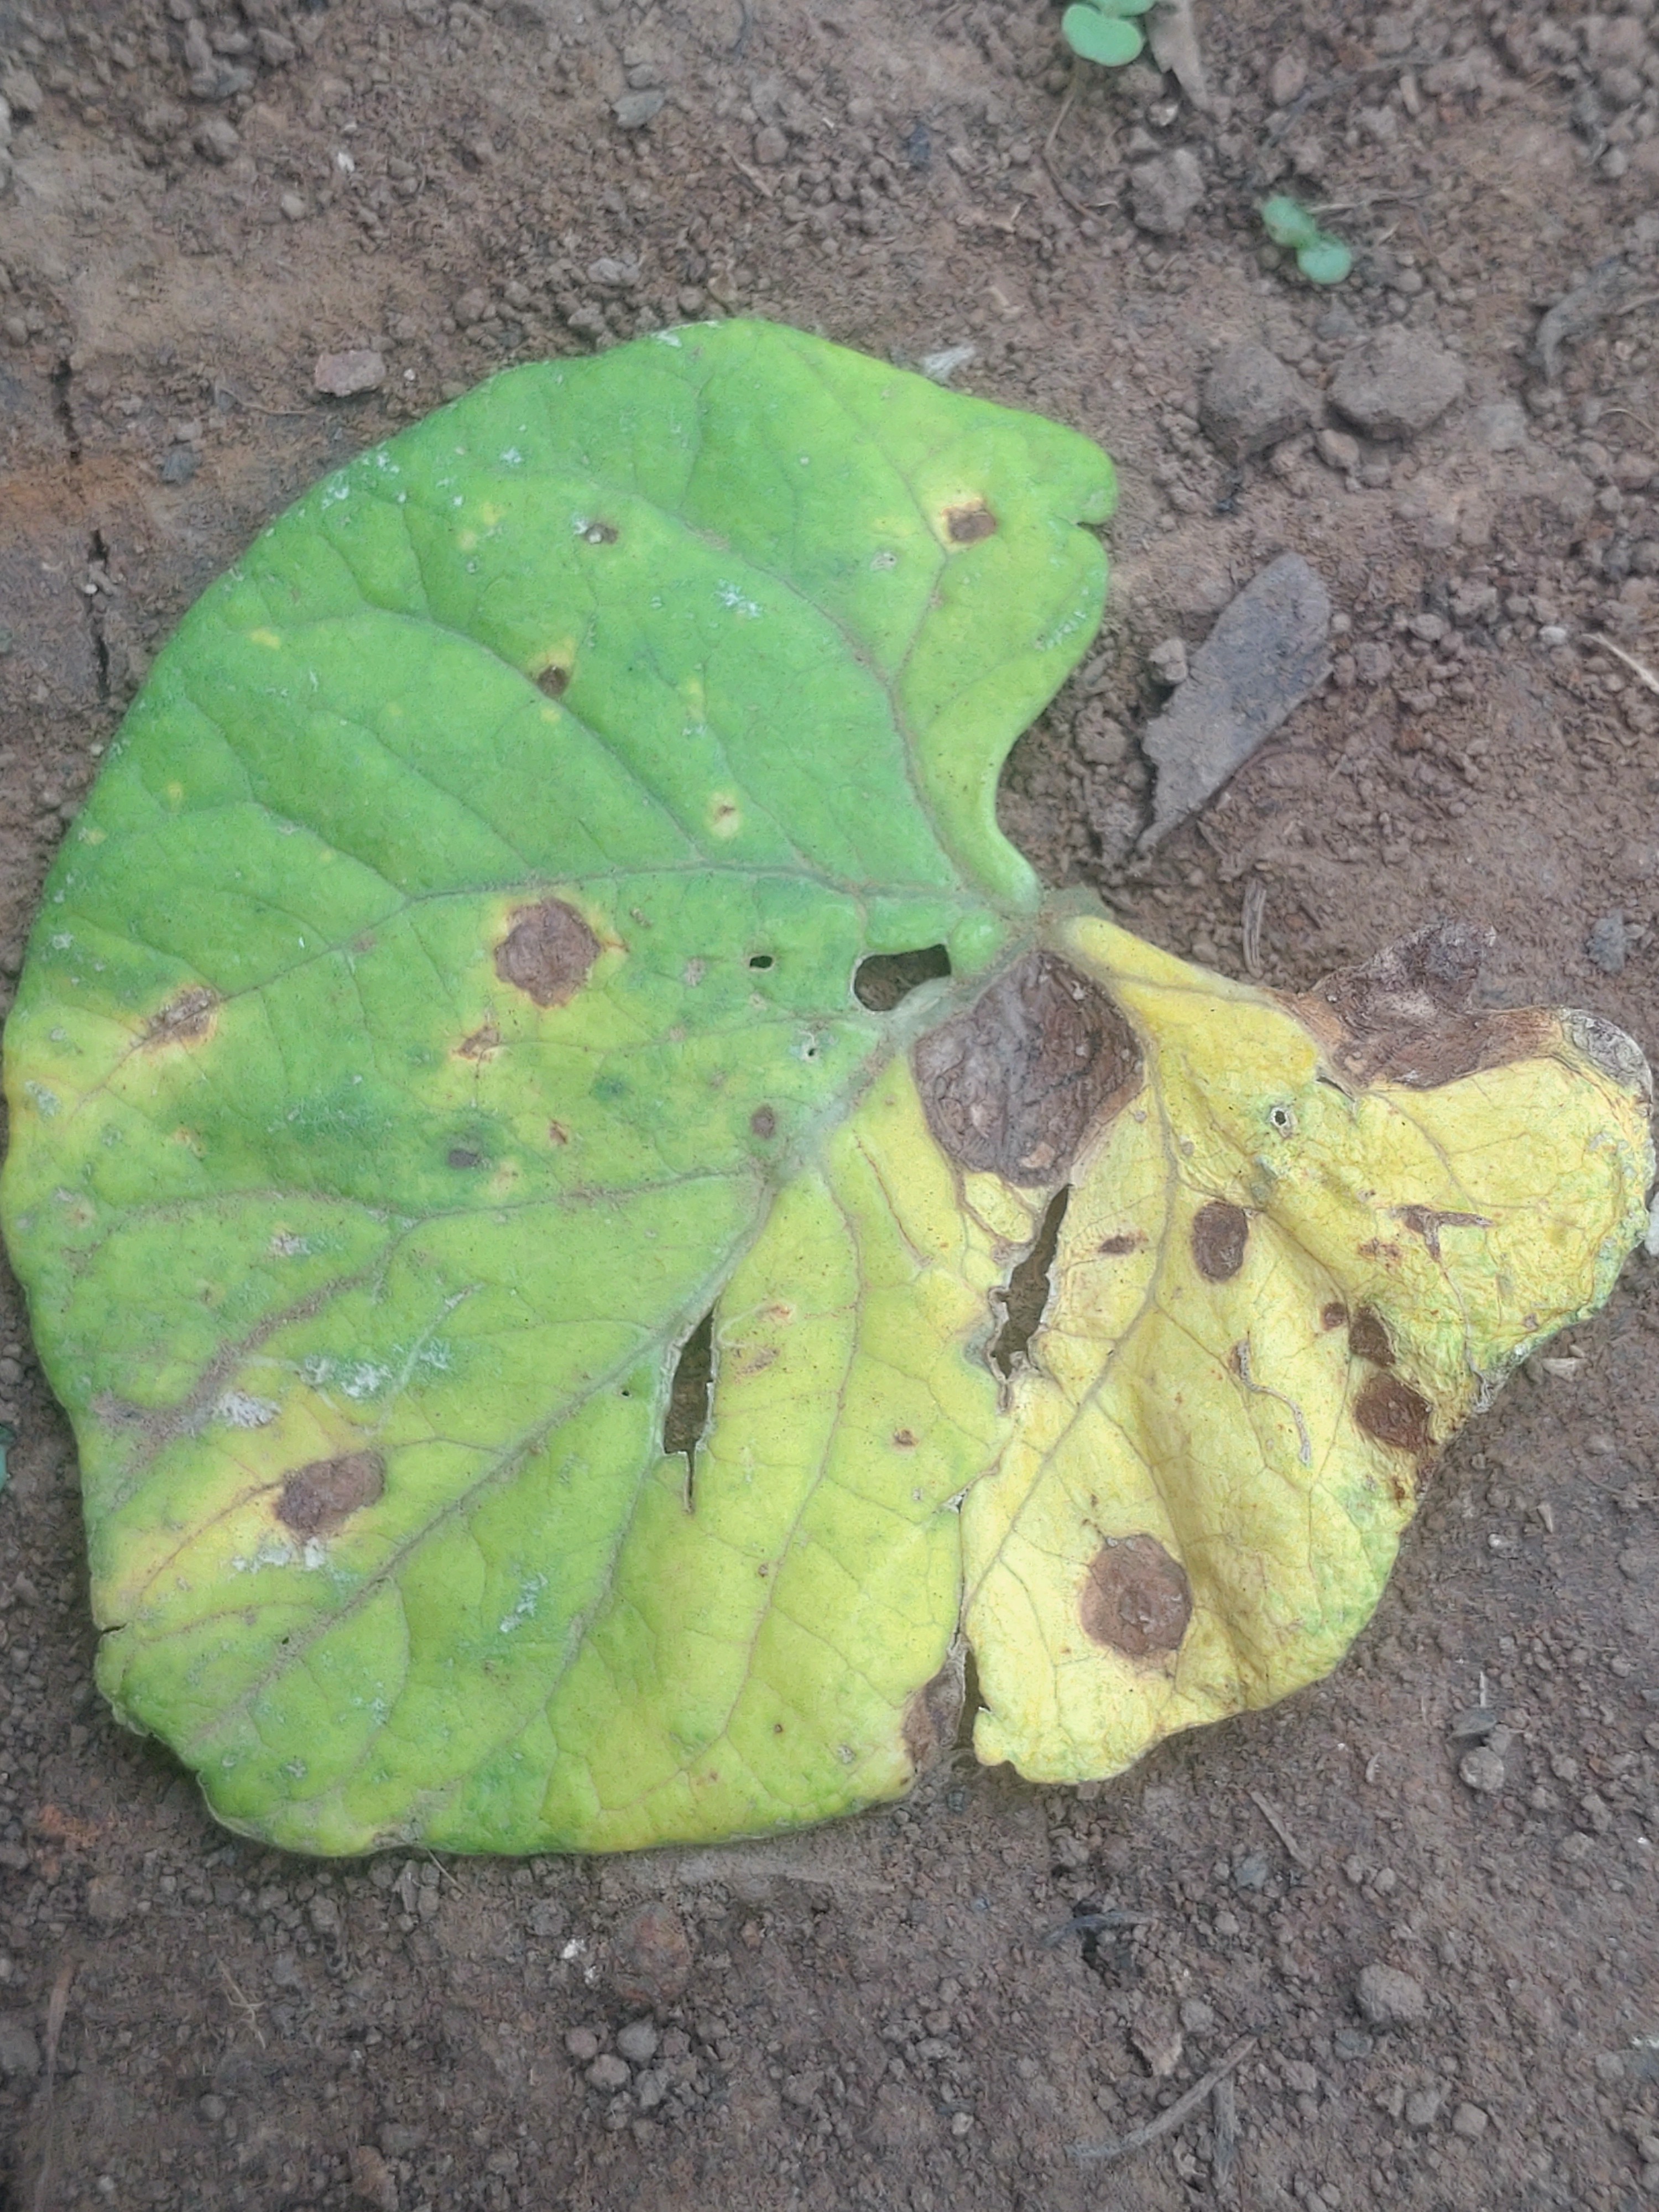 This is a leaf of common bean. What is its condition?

anthracnose
